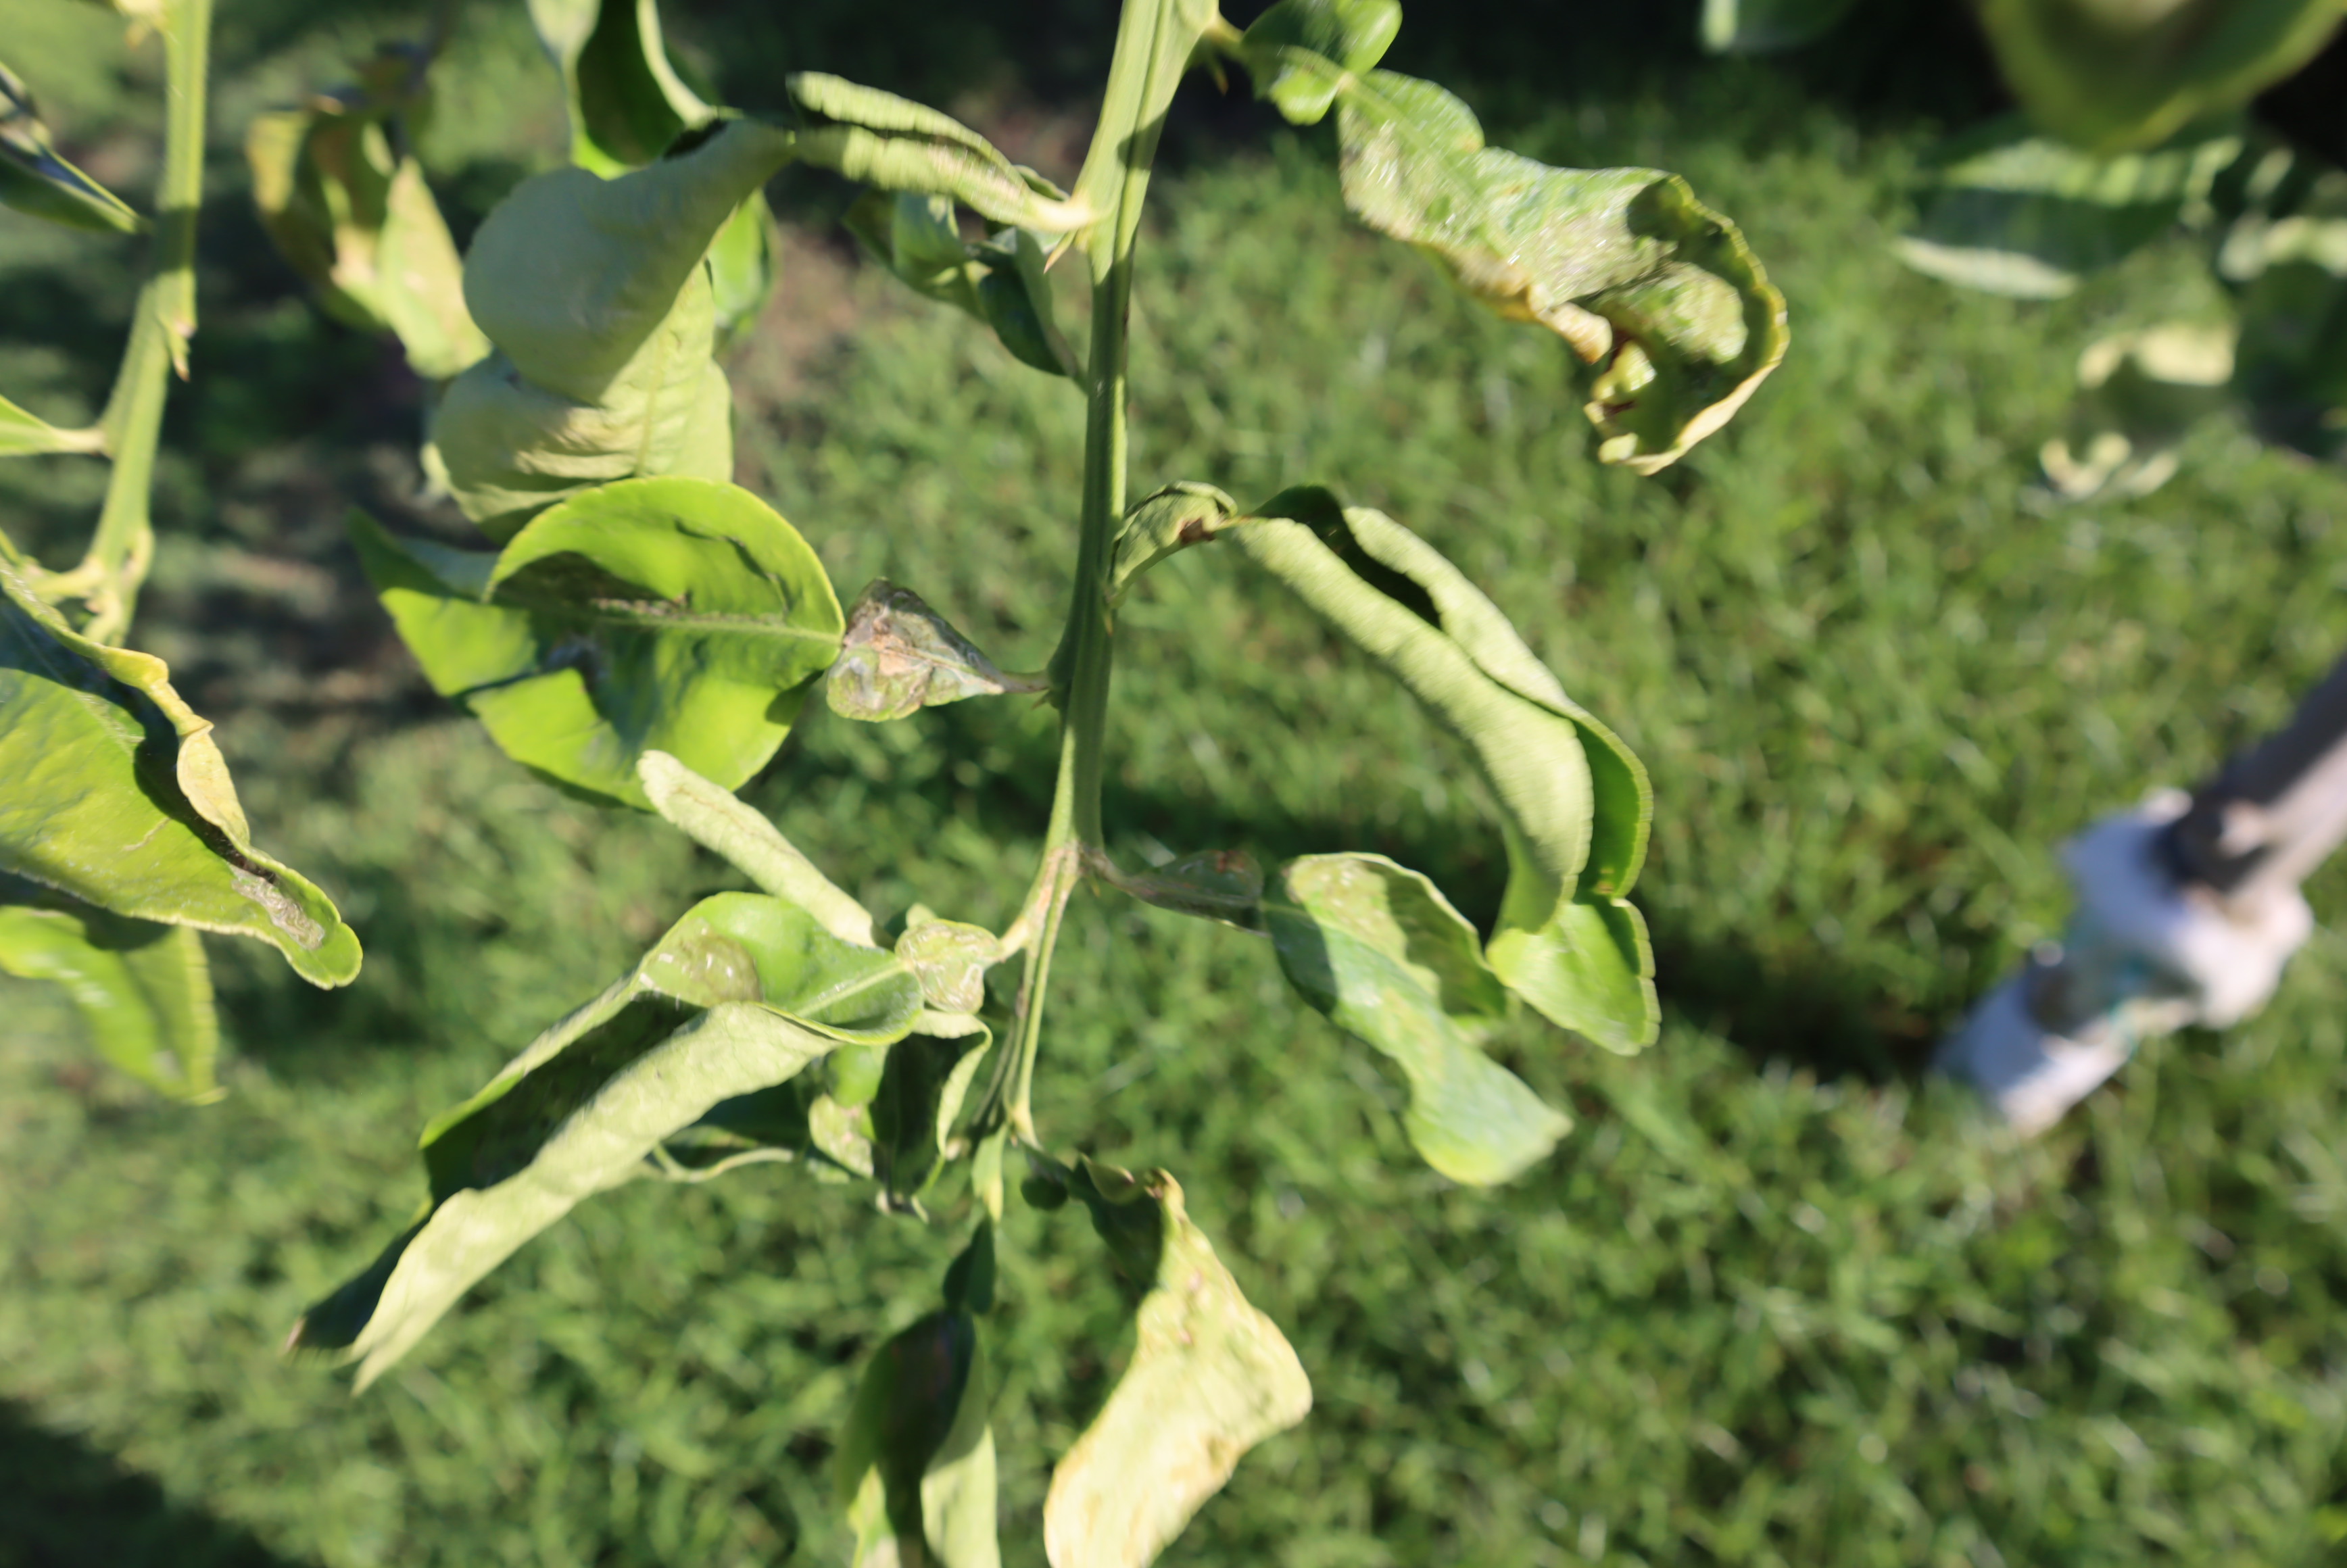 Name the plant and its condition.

citrus, leafminer
